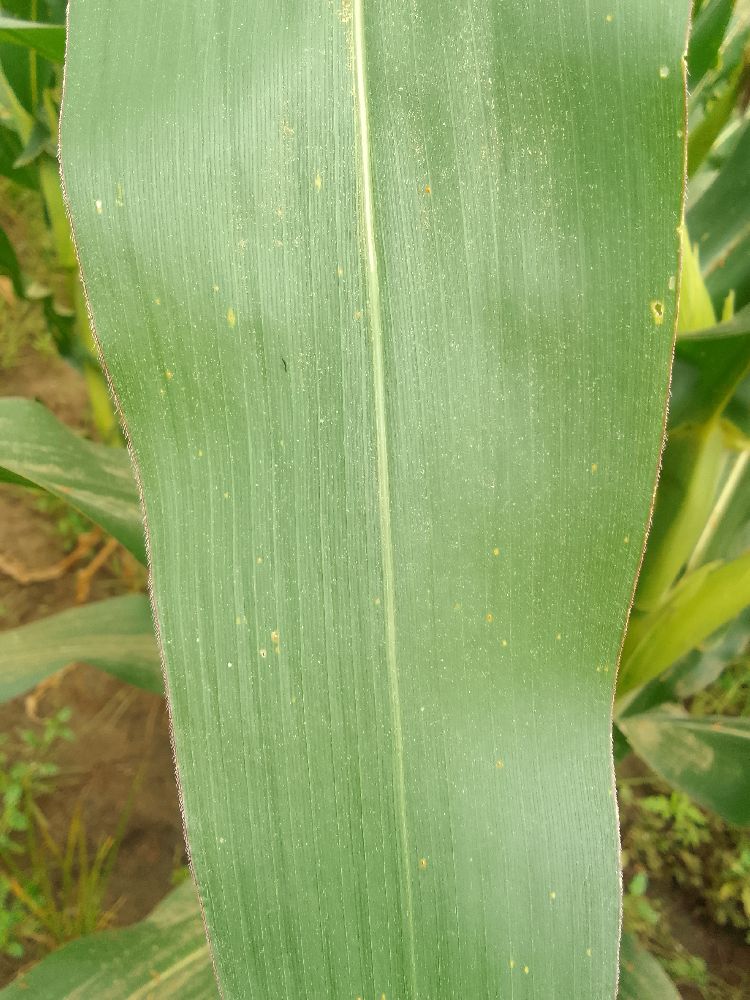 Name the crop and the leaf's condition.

maize, healthy
